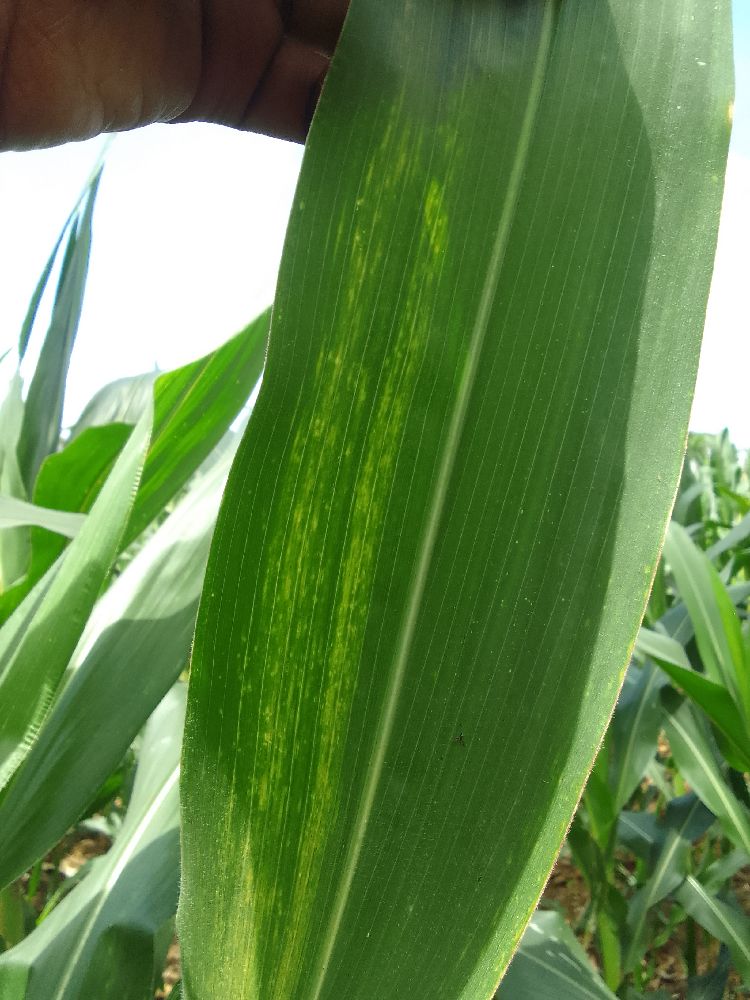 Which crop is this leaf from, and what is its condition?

maize, maize lethal necrosis
